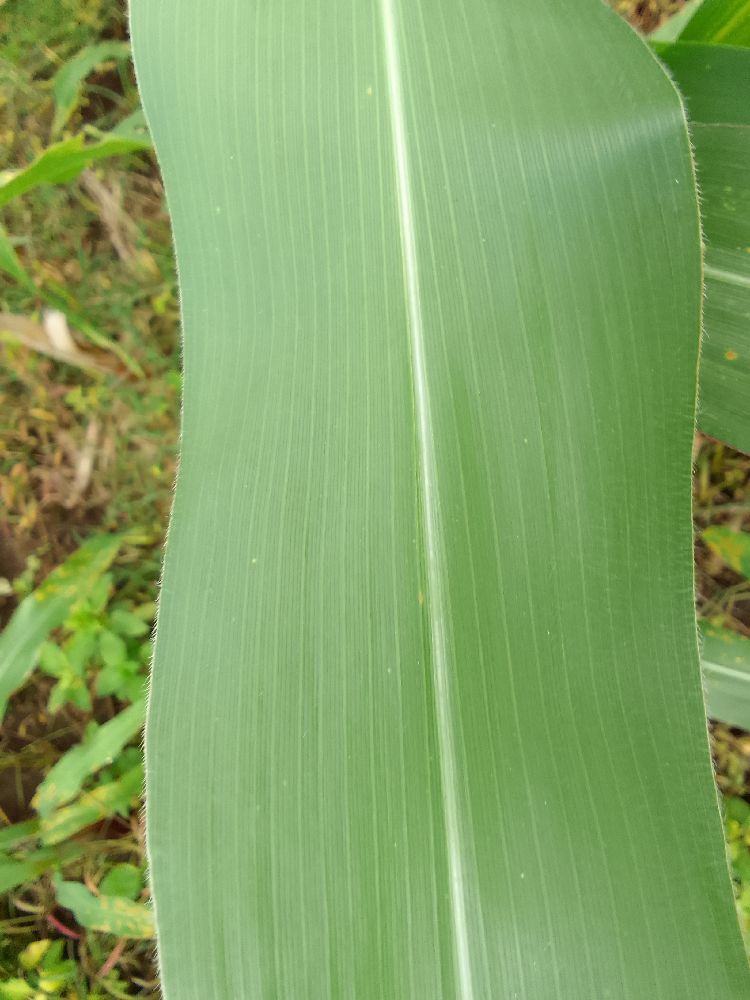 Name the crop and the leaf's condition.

maize, healthy
